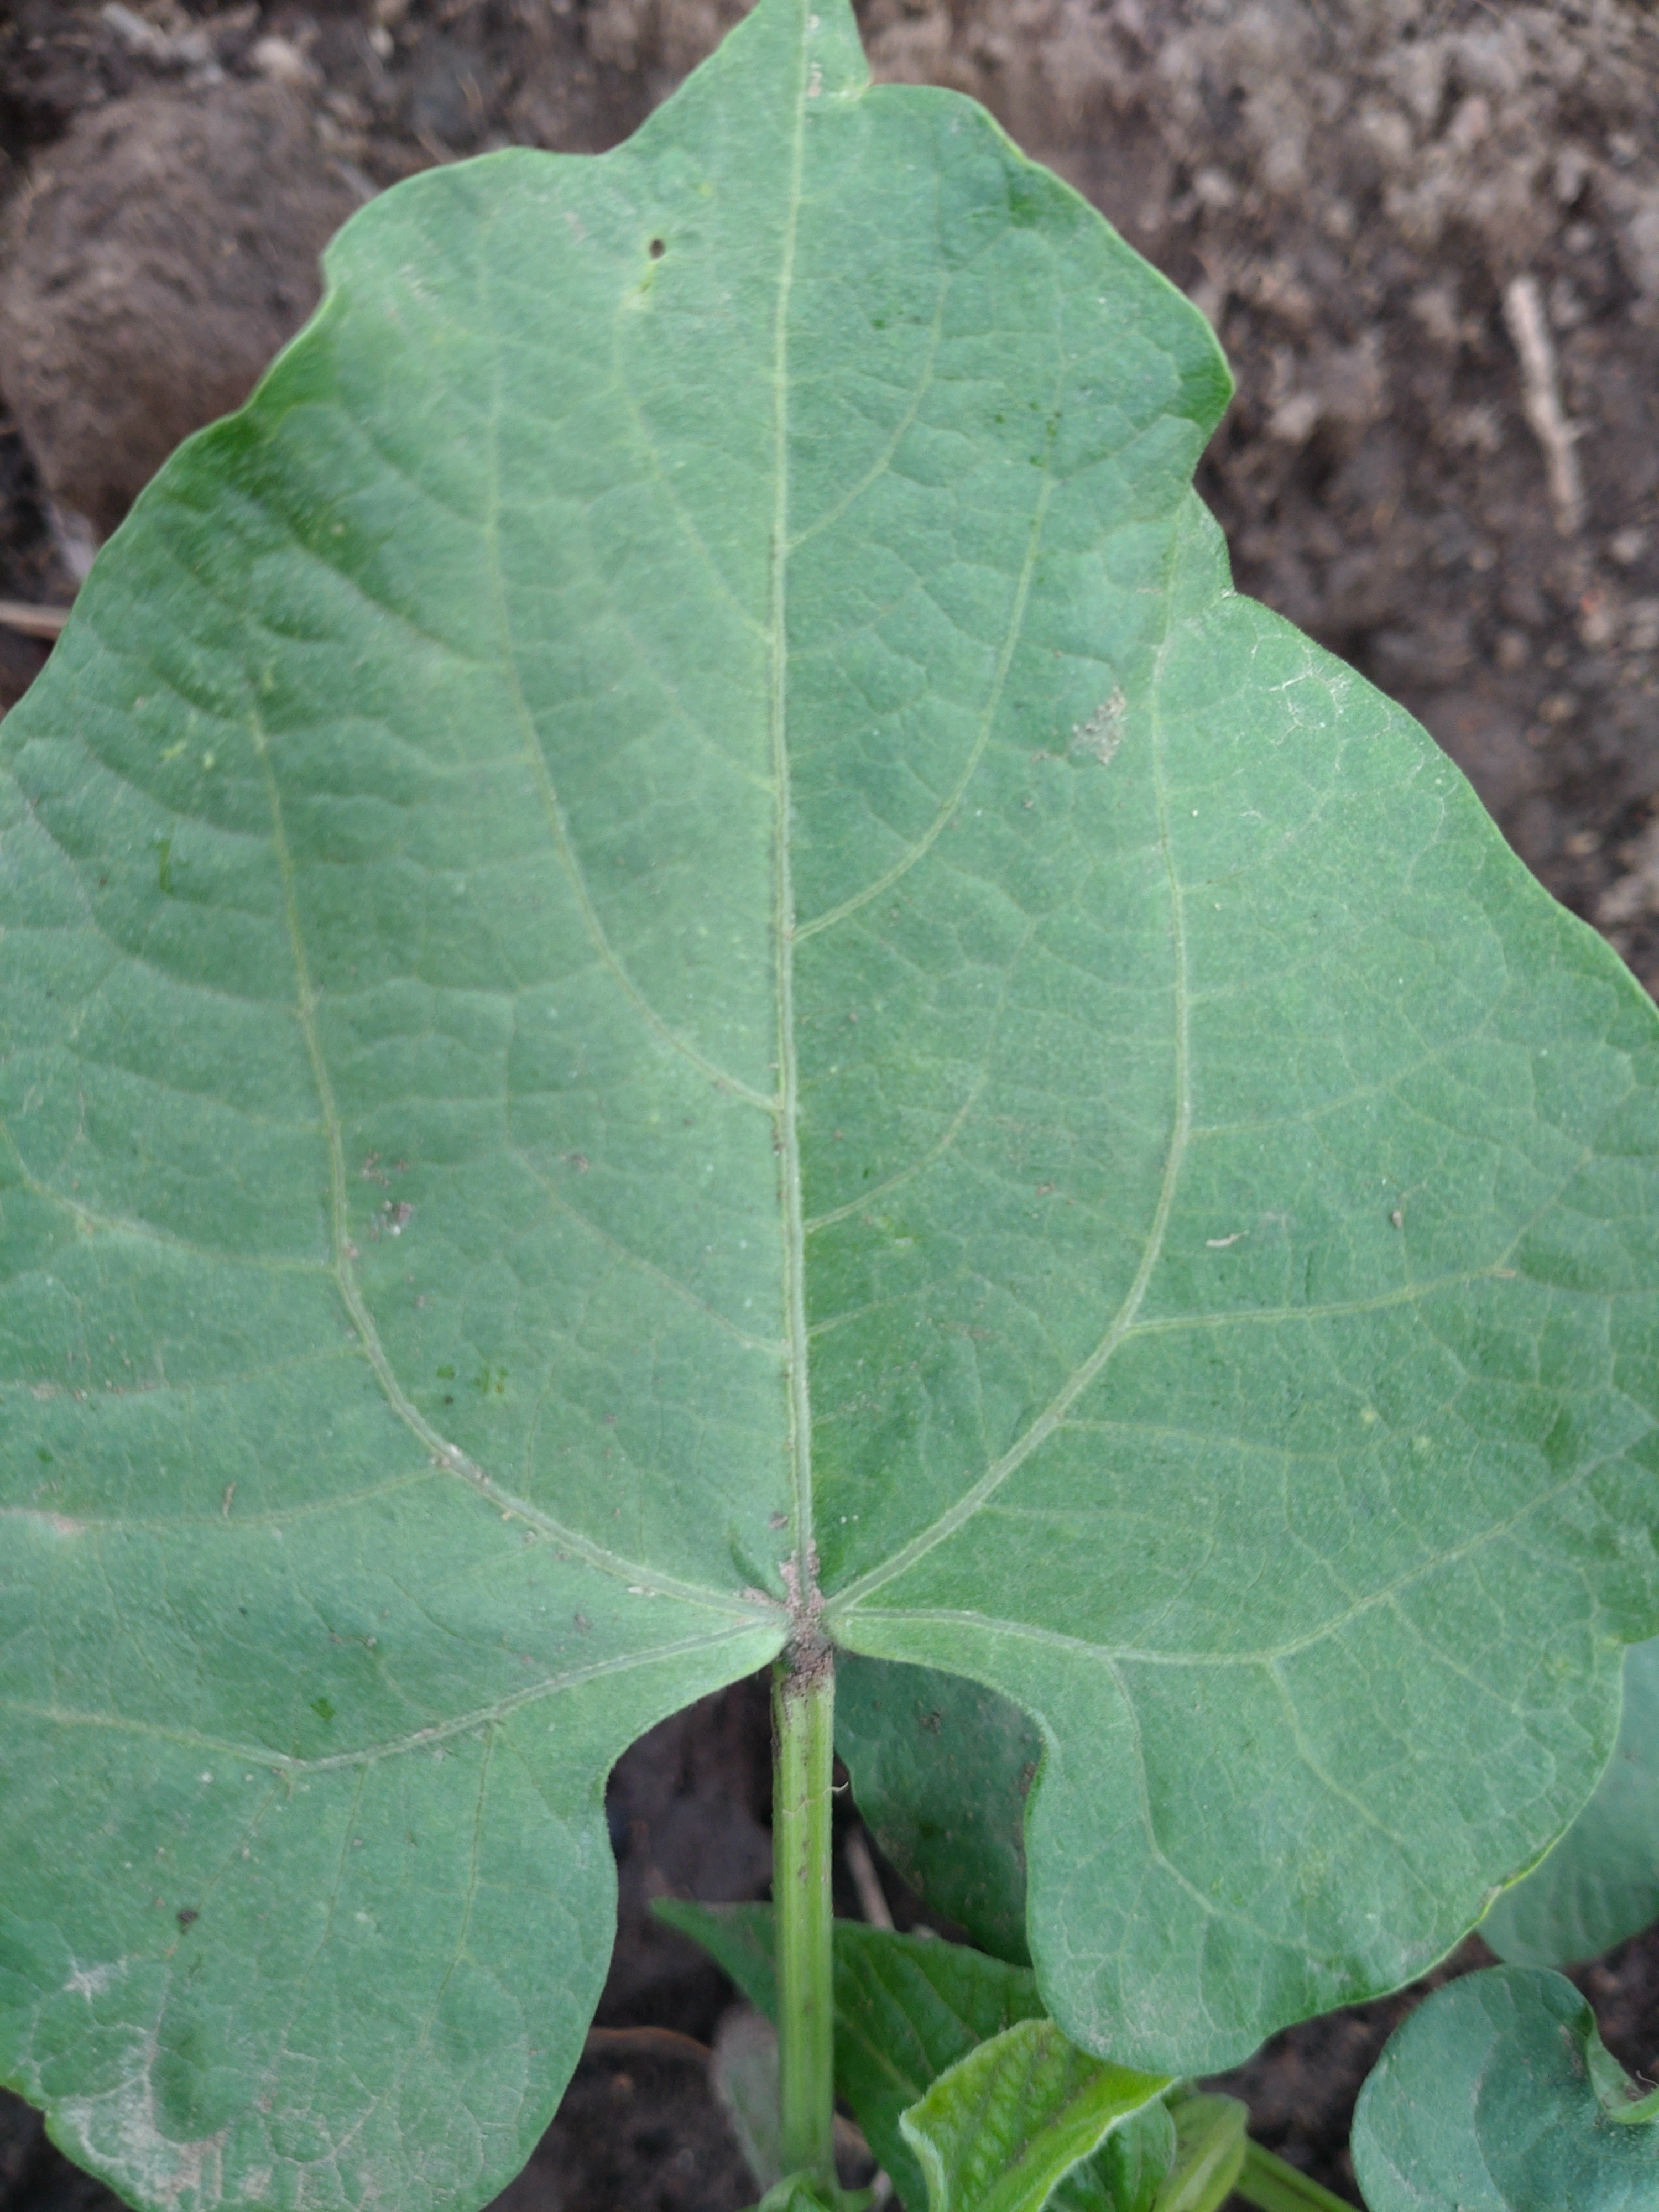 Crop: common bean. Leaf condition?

healthy
